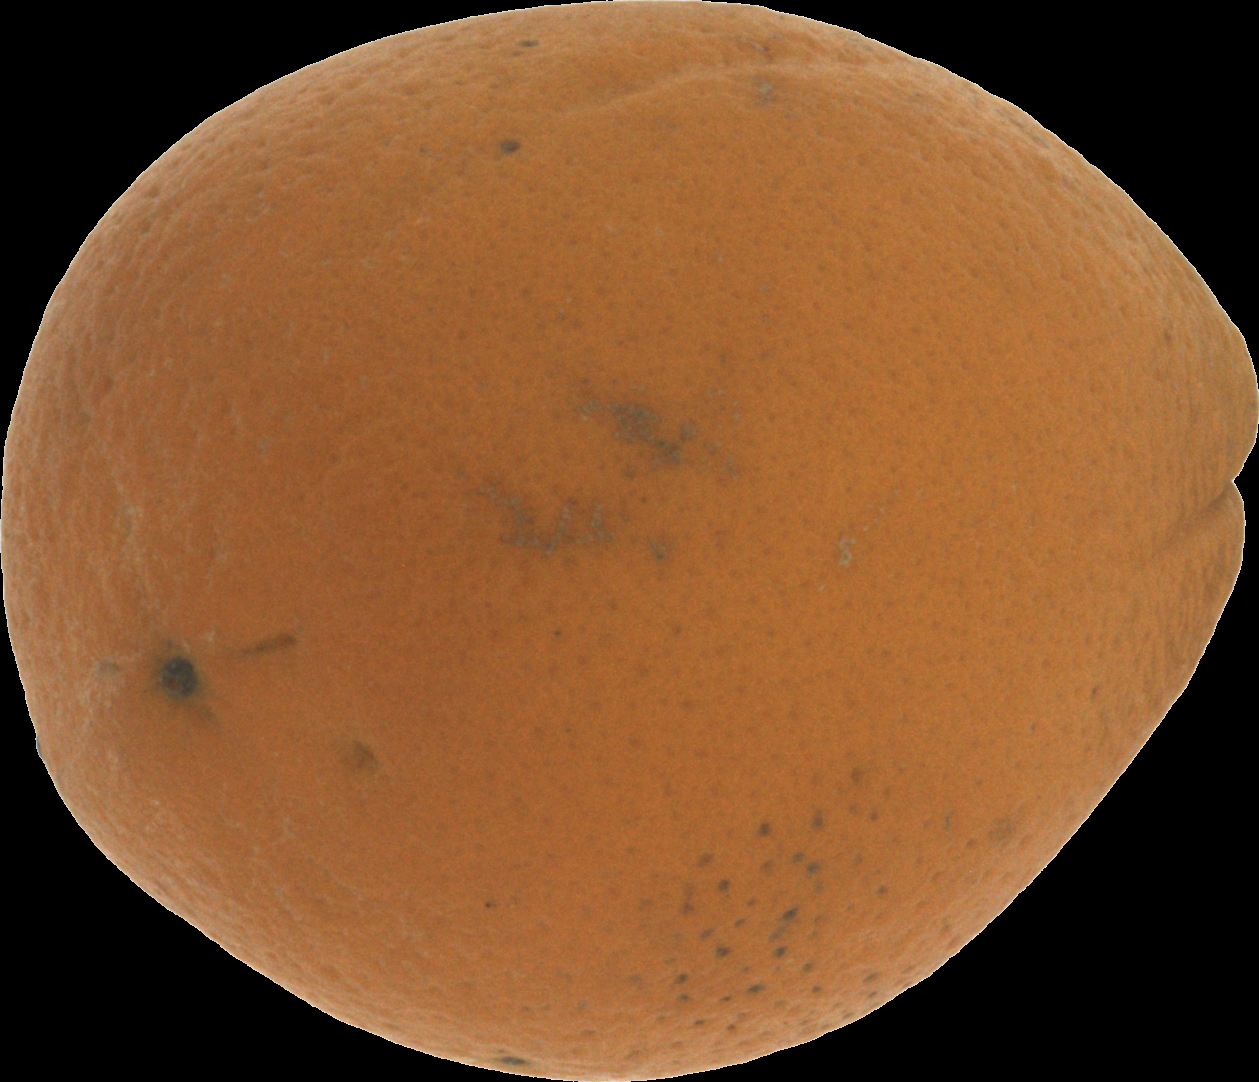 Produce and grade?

orange, bad
